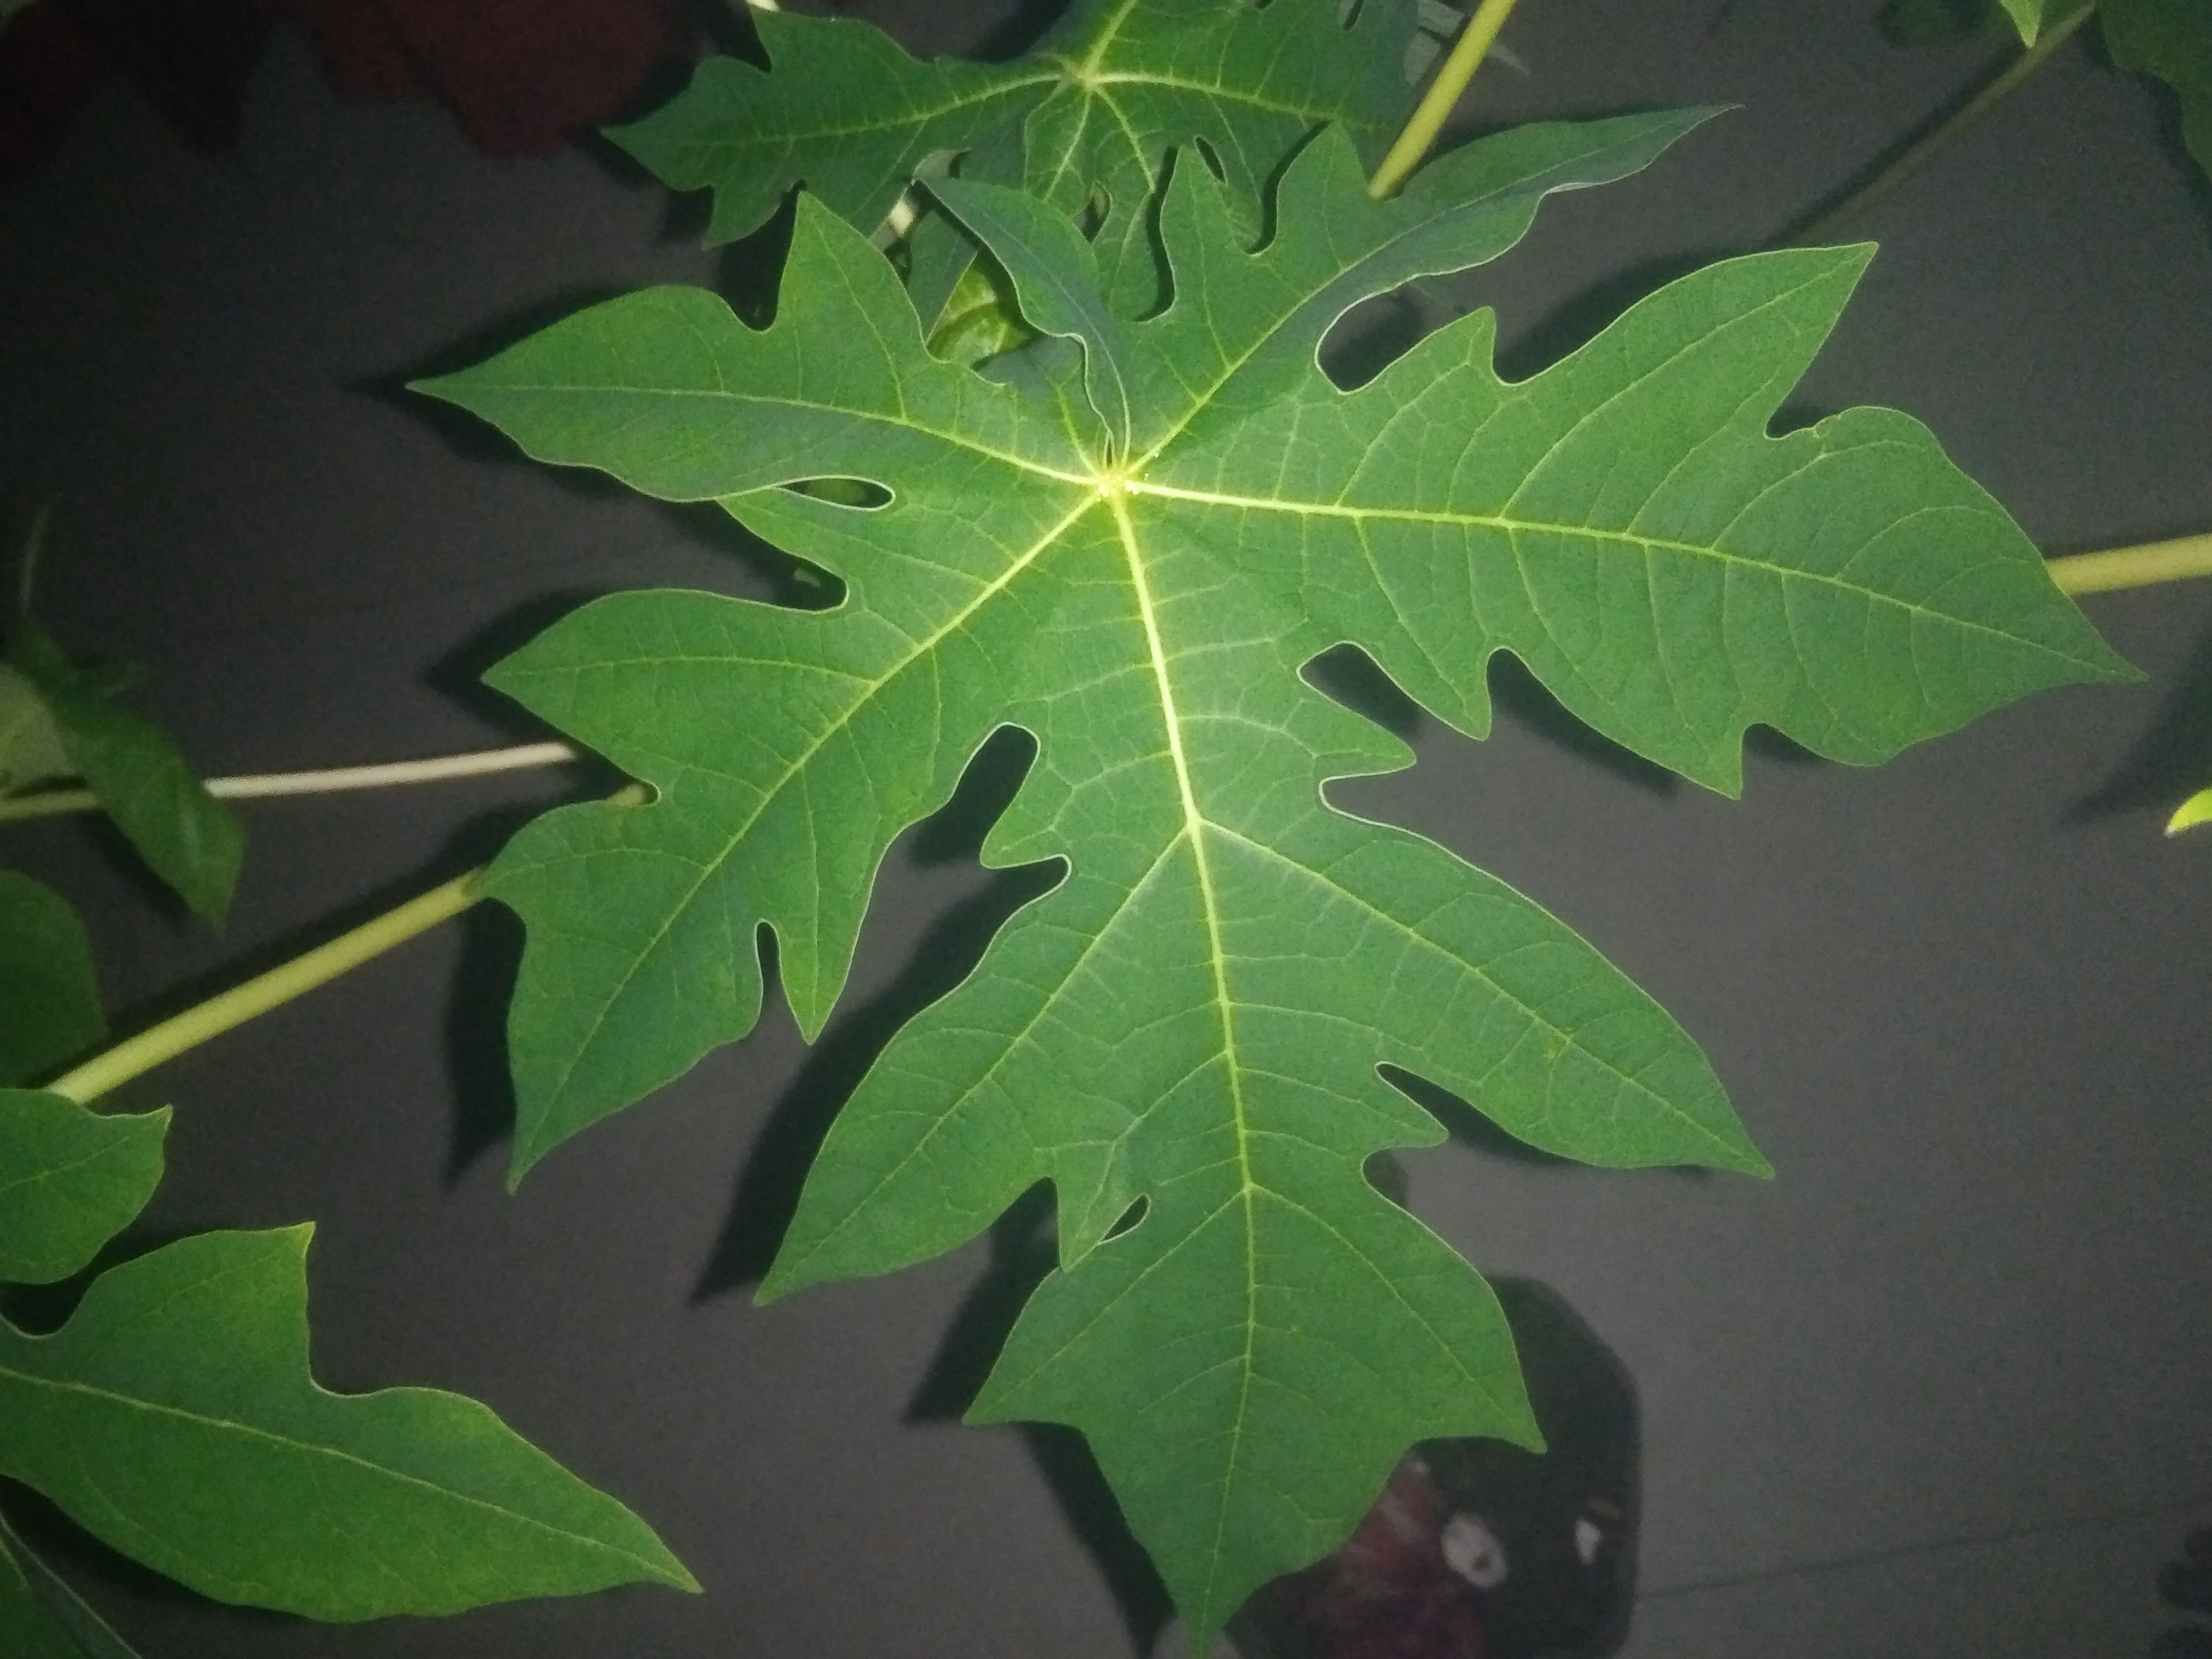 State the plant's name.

papaya
